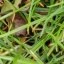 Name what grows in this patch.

grass
